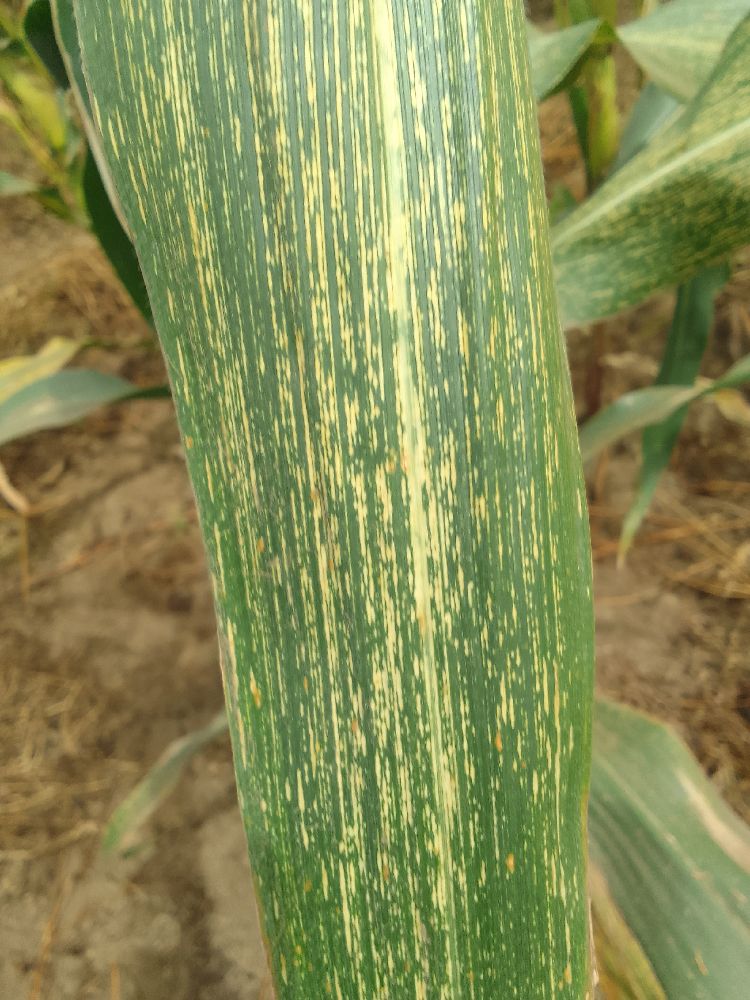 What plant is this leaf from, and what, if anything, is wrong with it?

maize, maize streak virus
